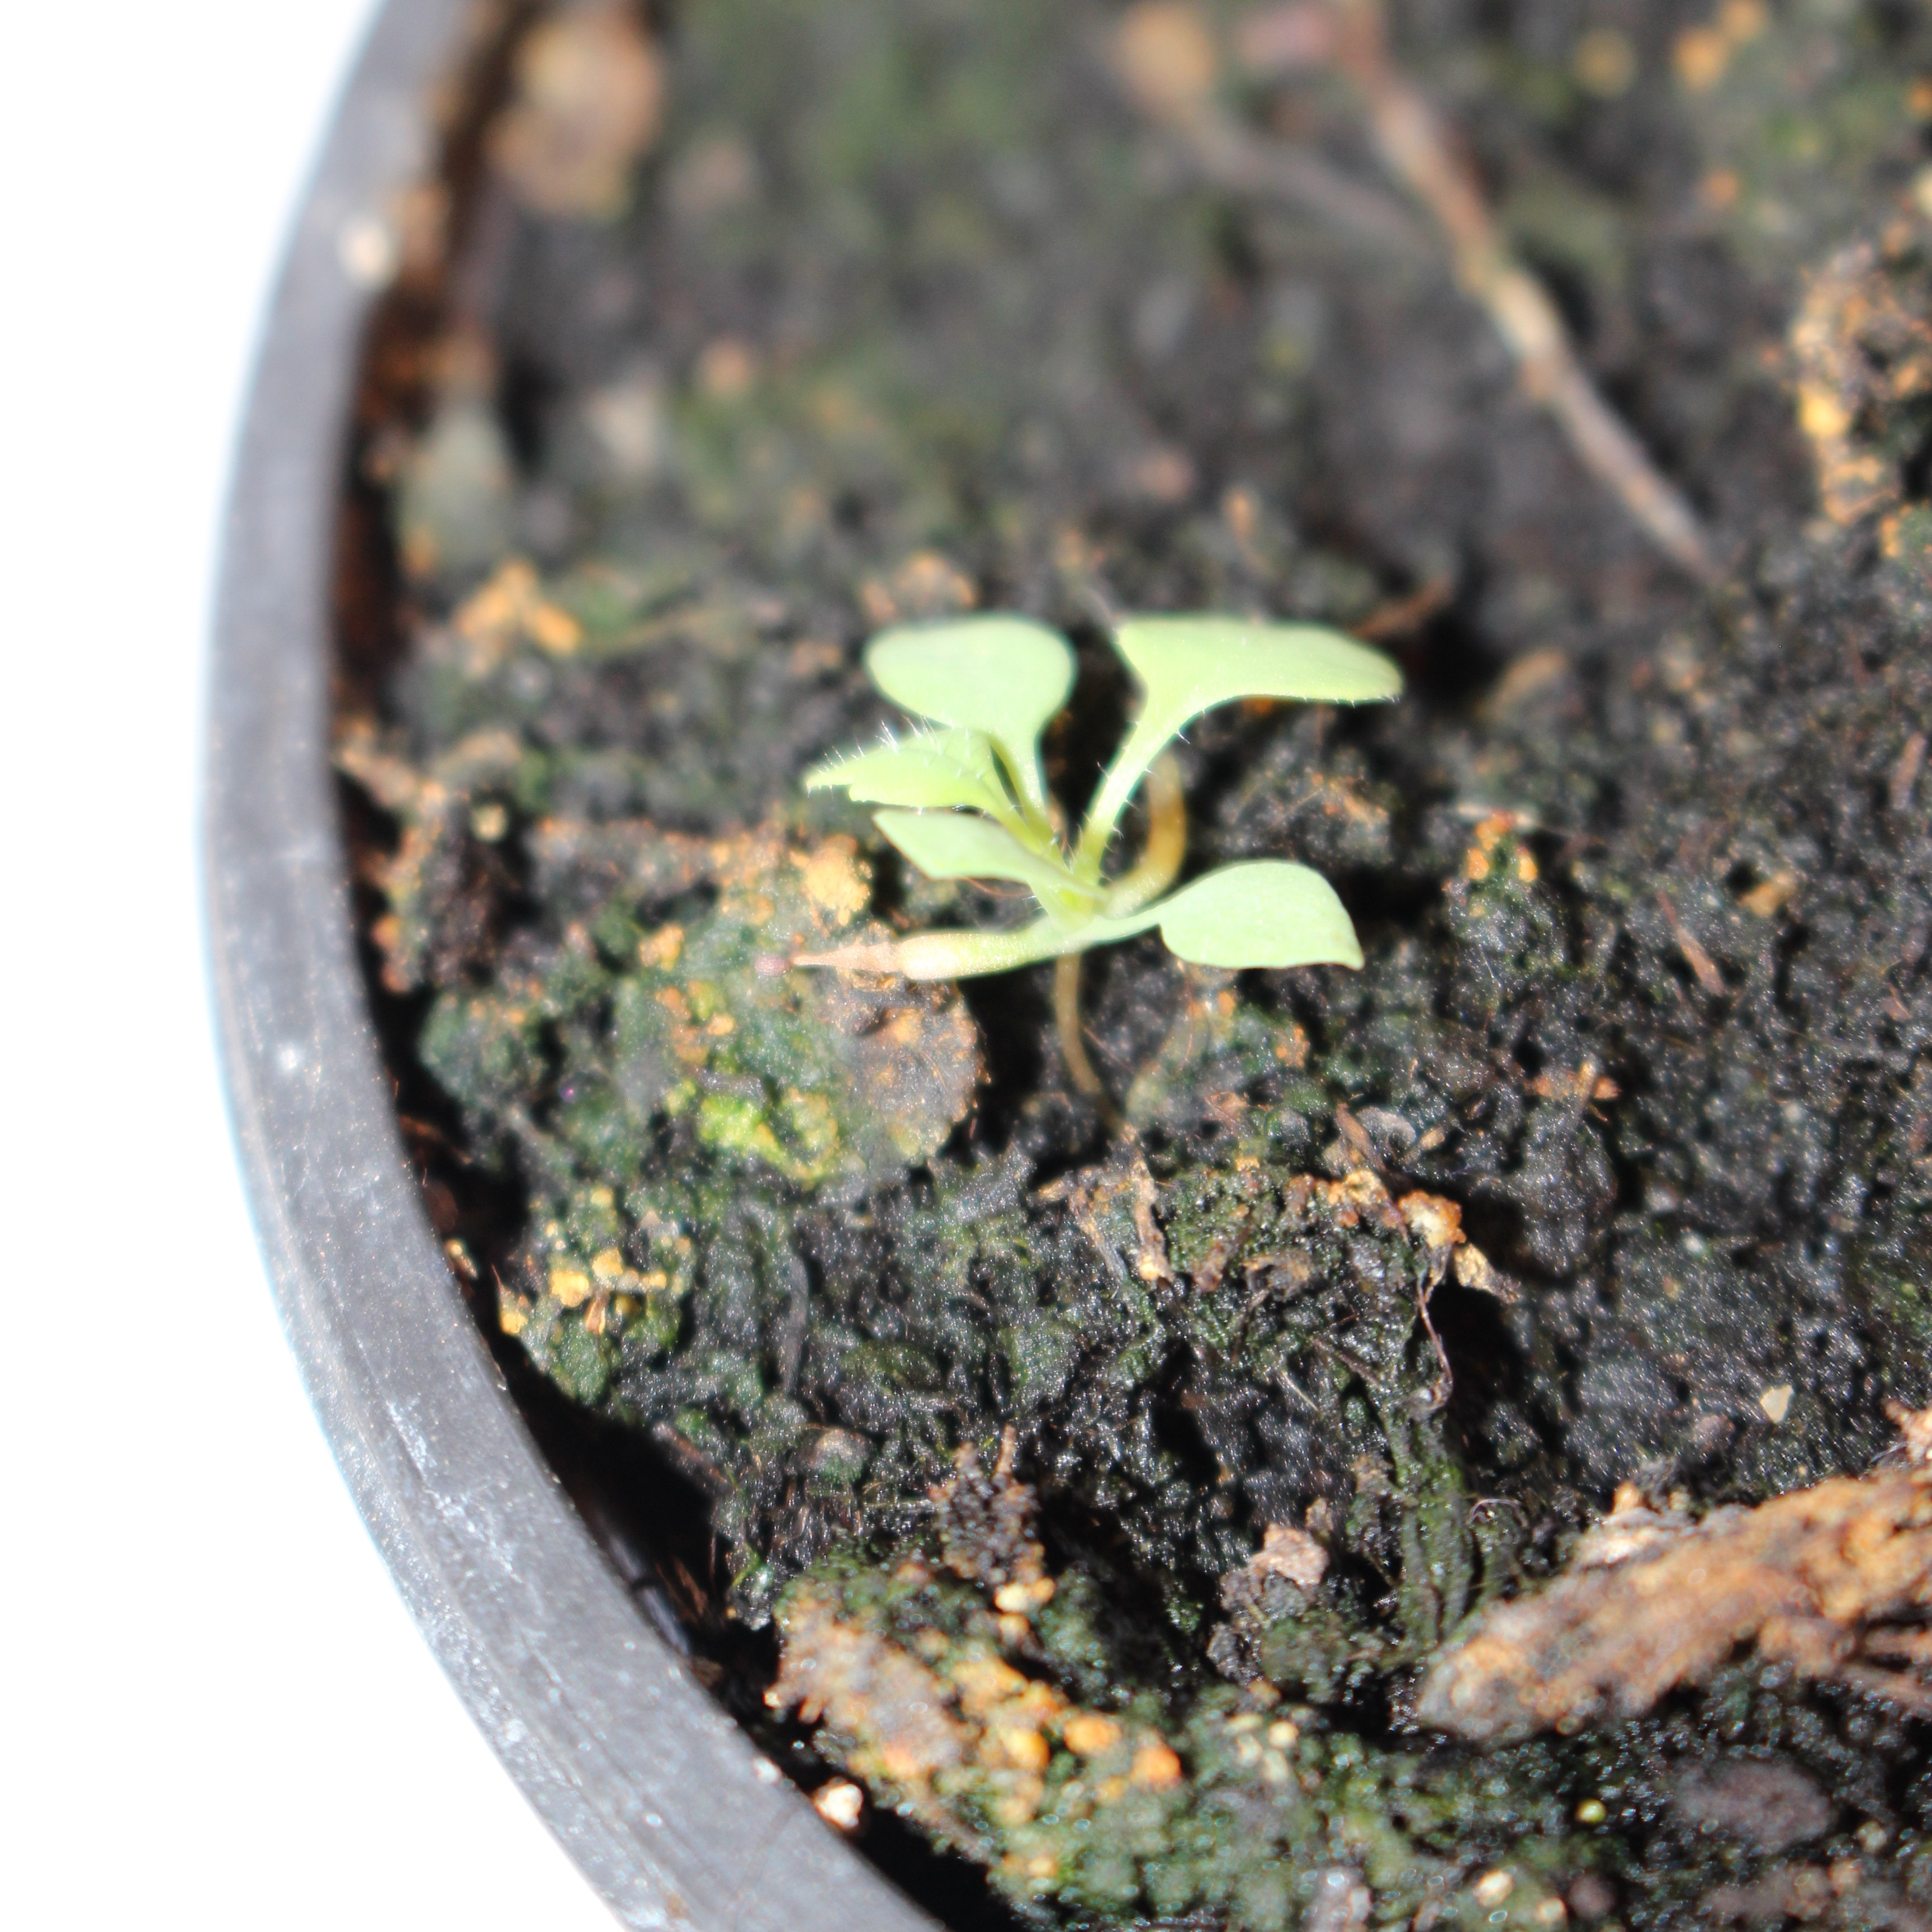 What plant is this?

Papaver rhoeas
